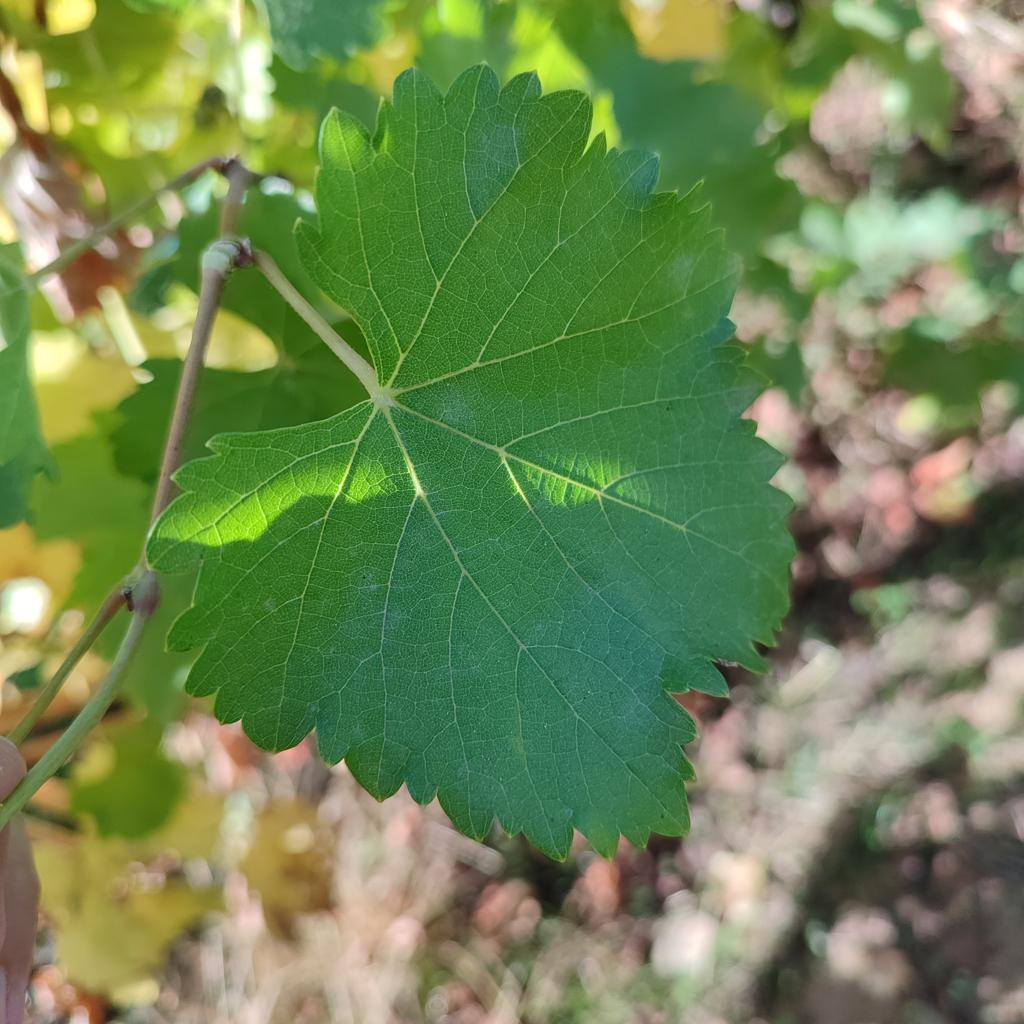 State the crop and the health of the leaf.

grapevine, powdery mildew
